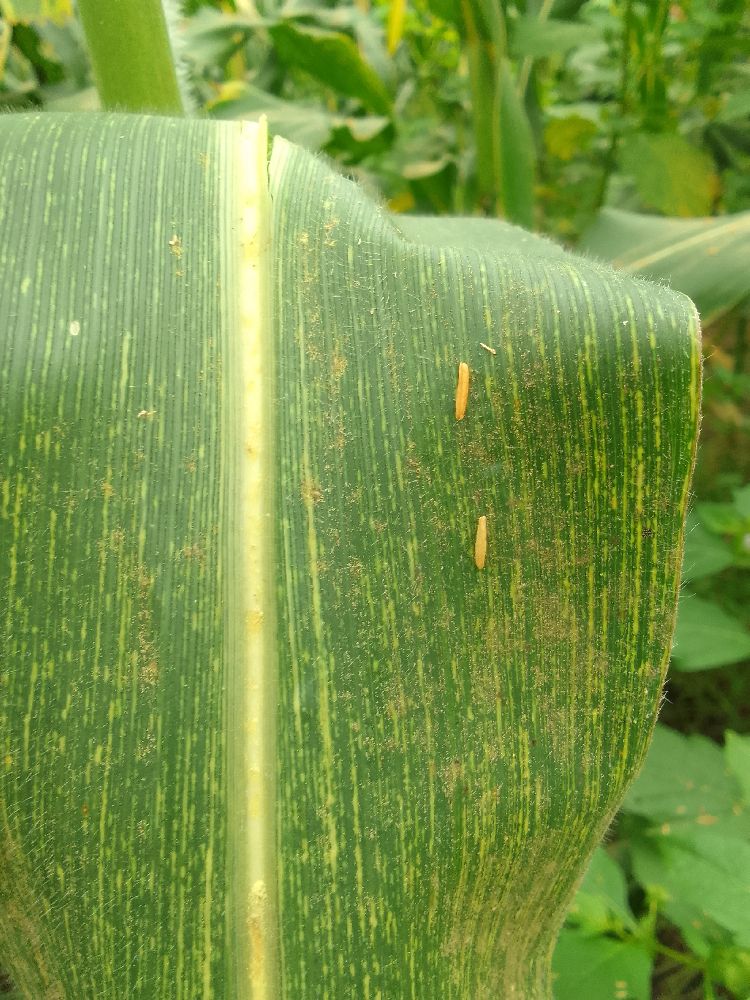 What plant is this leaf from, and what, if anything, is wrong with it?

maize, maize streak virus
